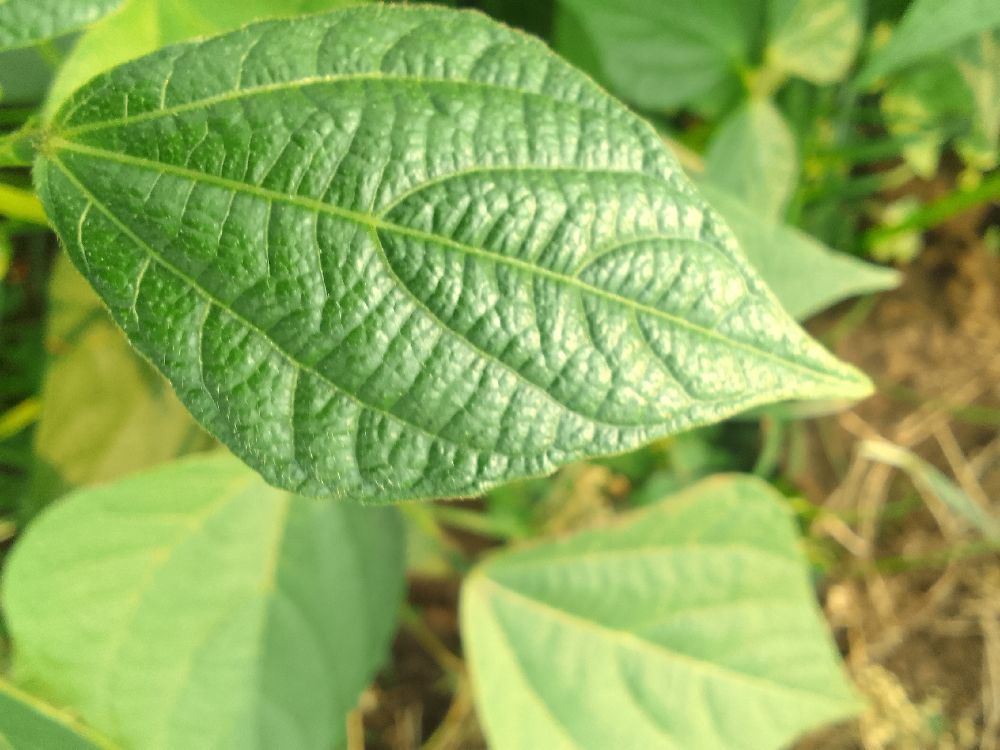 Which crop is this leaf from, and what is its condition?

common bean, healthy
